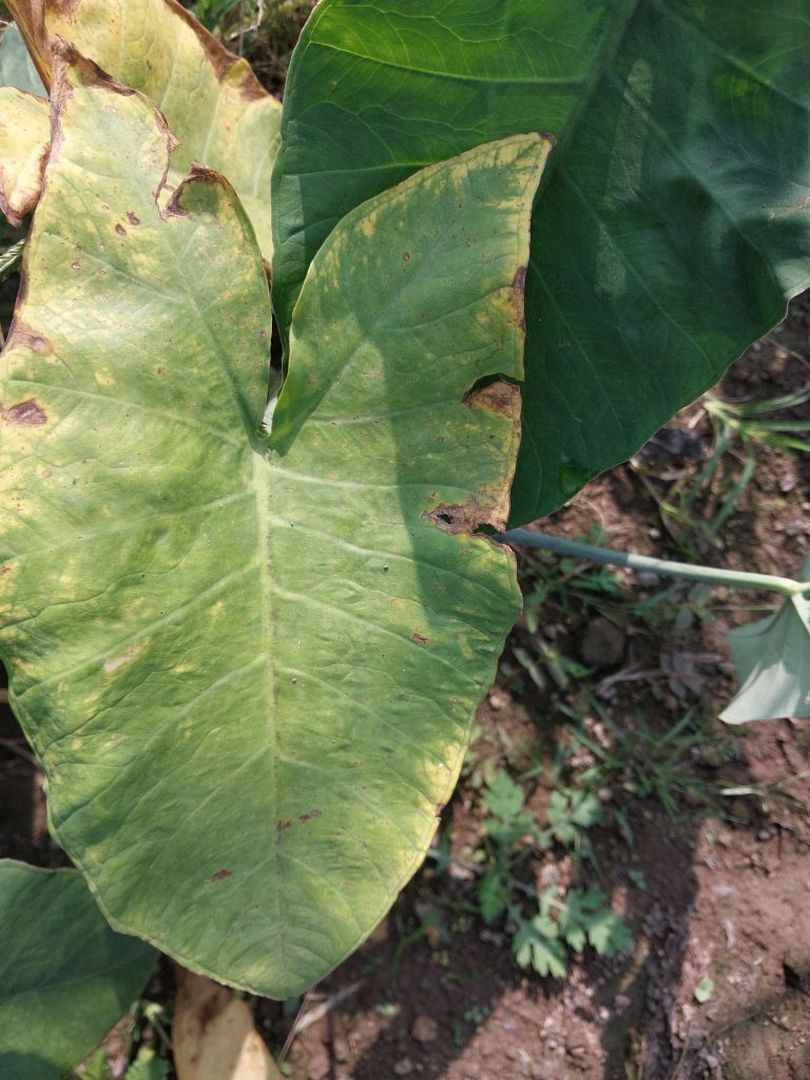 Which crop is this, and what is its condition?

taro, leaf blight
